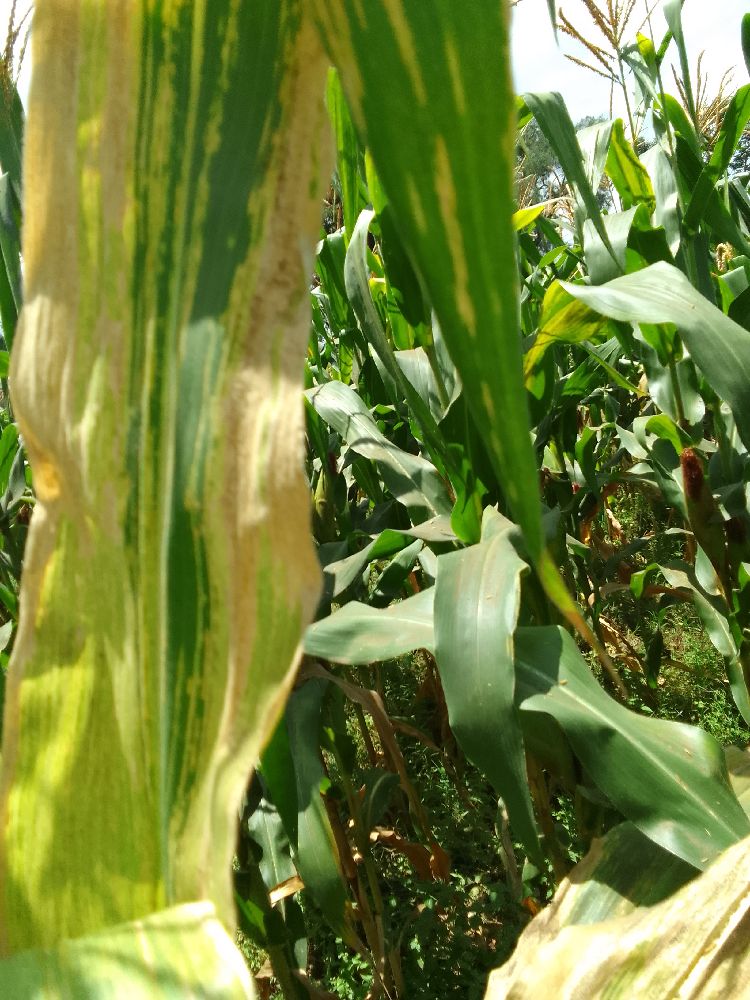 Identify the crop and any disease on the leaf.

maize, maize lethal necrosis
